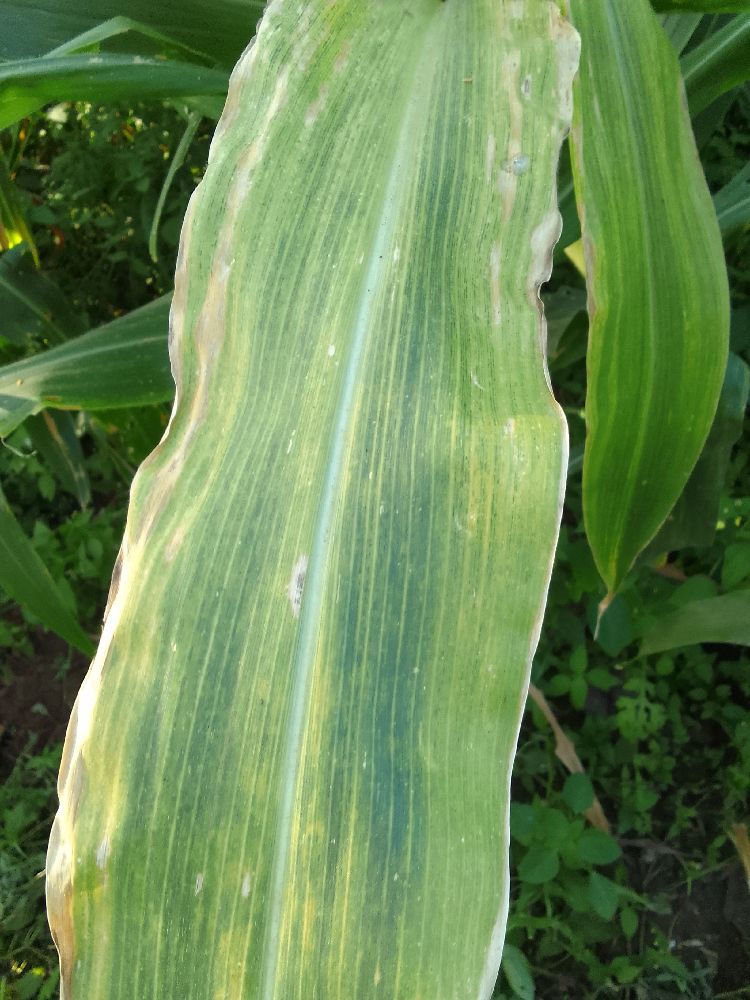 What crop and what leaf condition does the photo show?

maize, maize lethal necrosis
